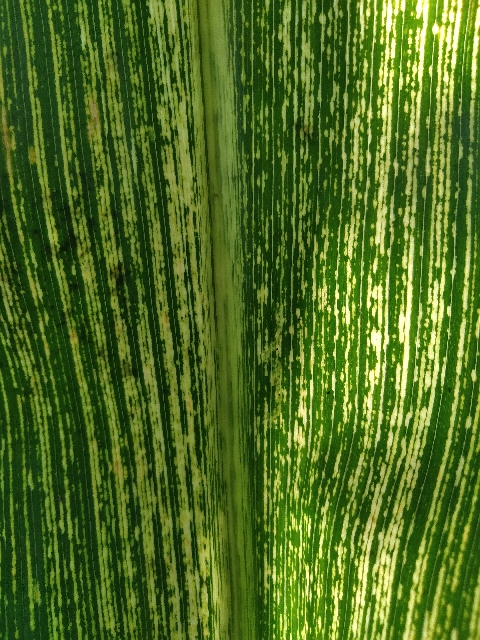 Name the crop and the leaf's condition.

maize, maize streak virus
